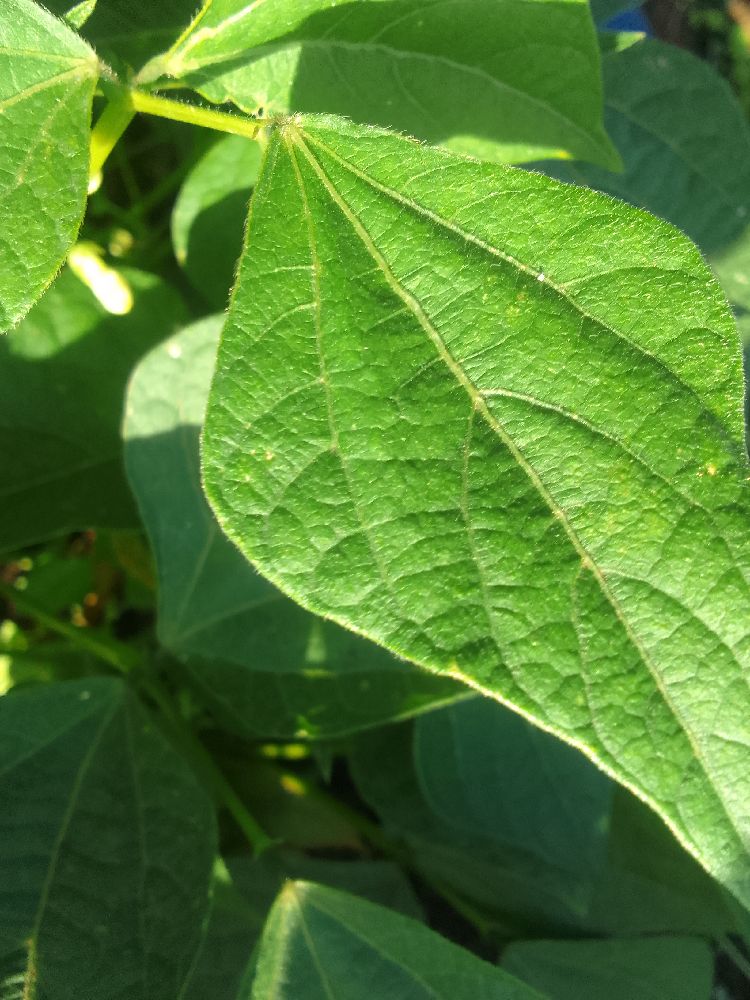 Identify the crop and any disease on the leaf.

common bean, healthy
